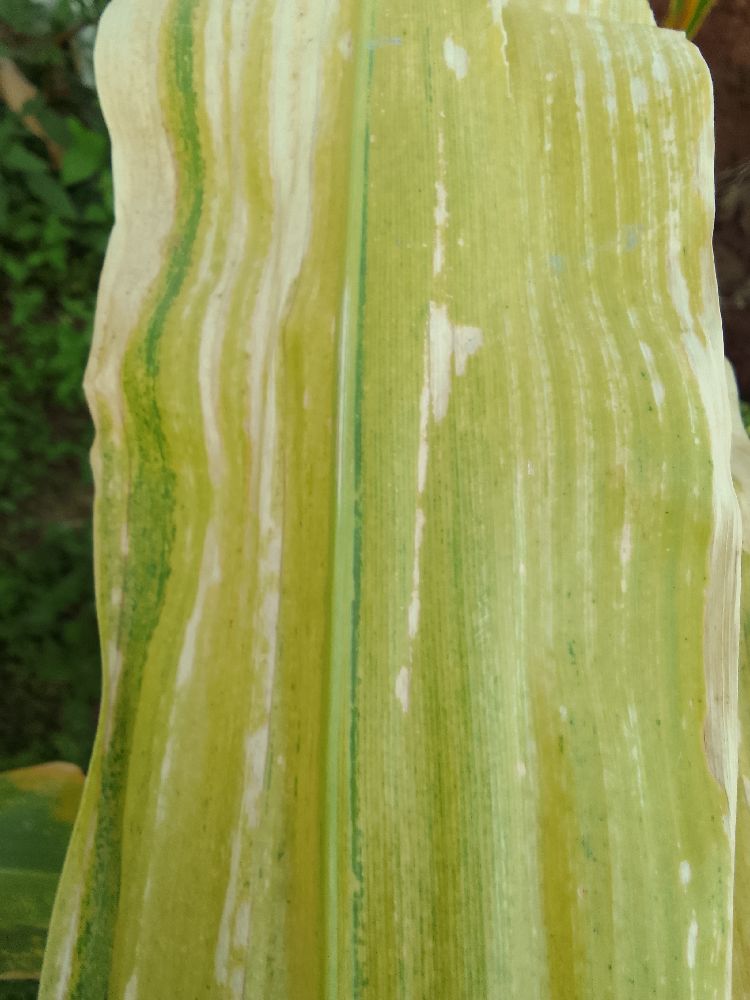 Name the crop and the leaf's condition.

maize, maize lethal necrosis
